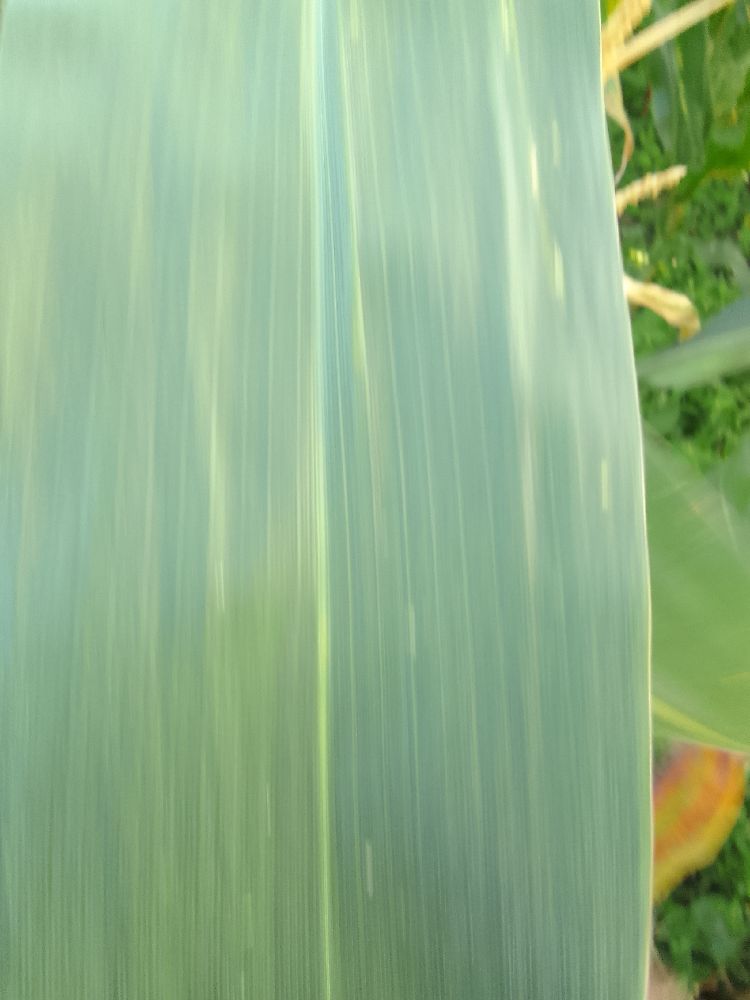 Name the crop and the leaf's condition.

maize, healthy
